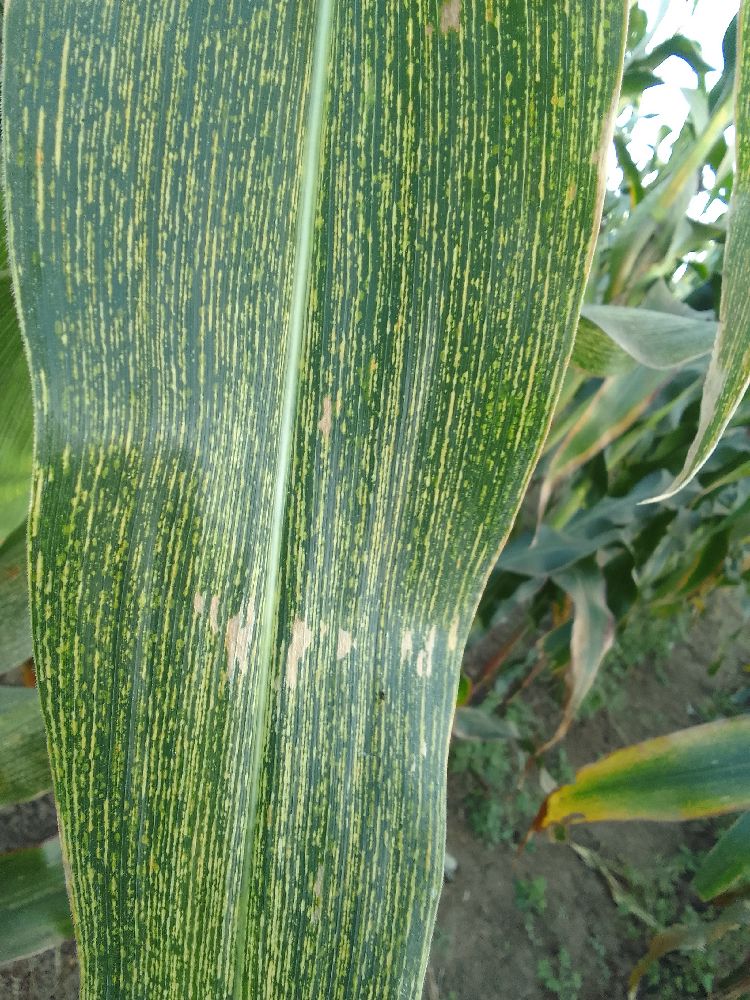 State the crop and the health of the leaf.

maize, maize streak virus
